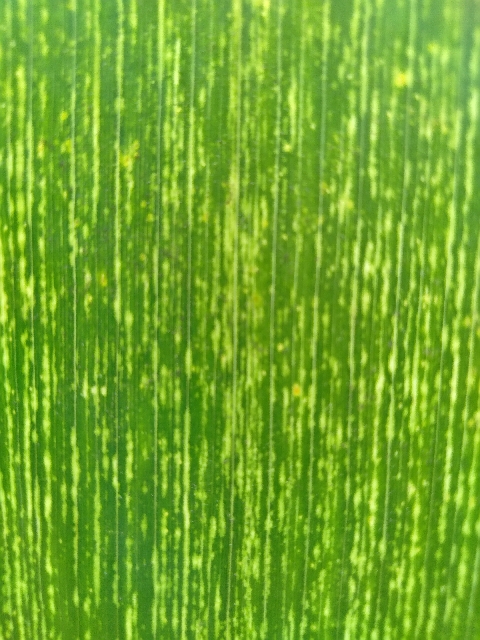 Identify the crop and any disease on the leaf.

maize, maize streak virus
